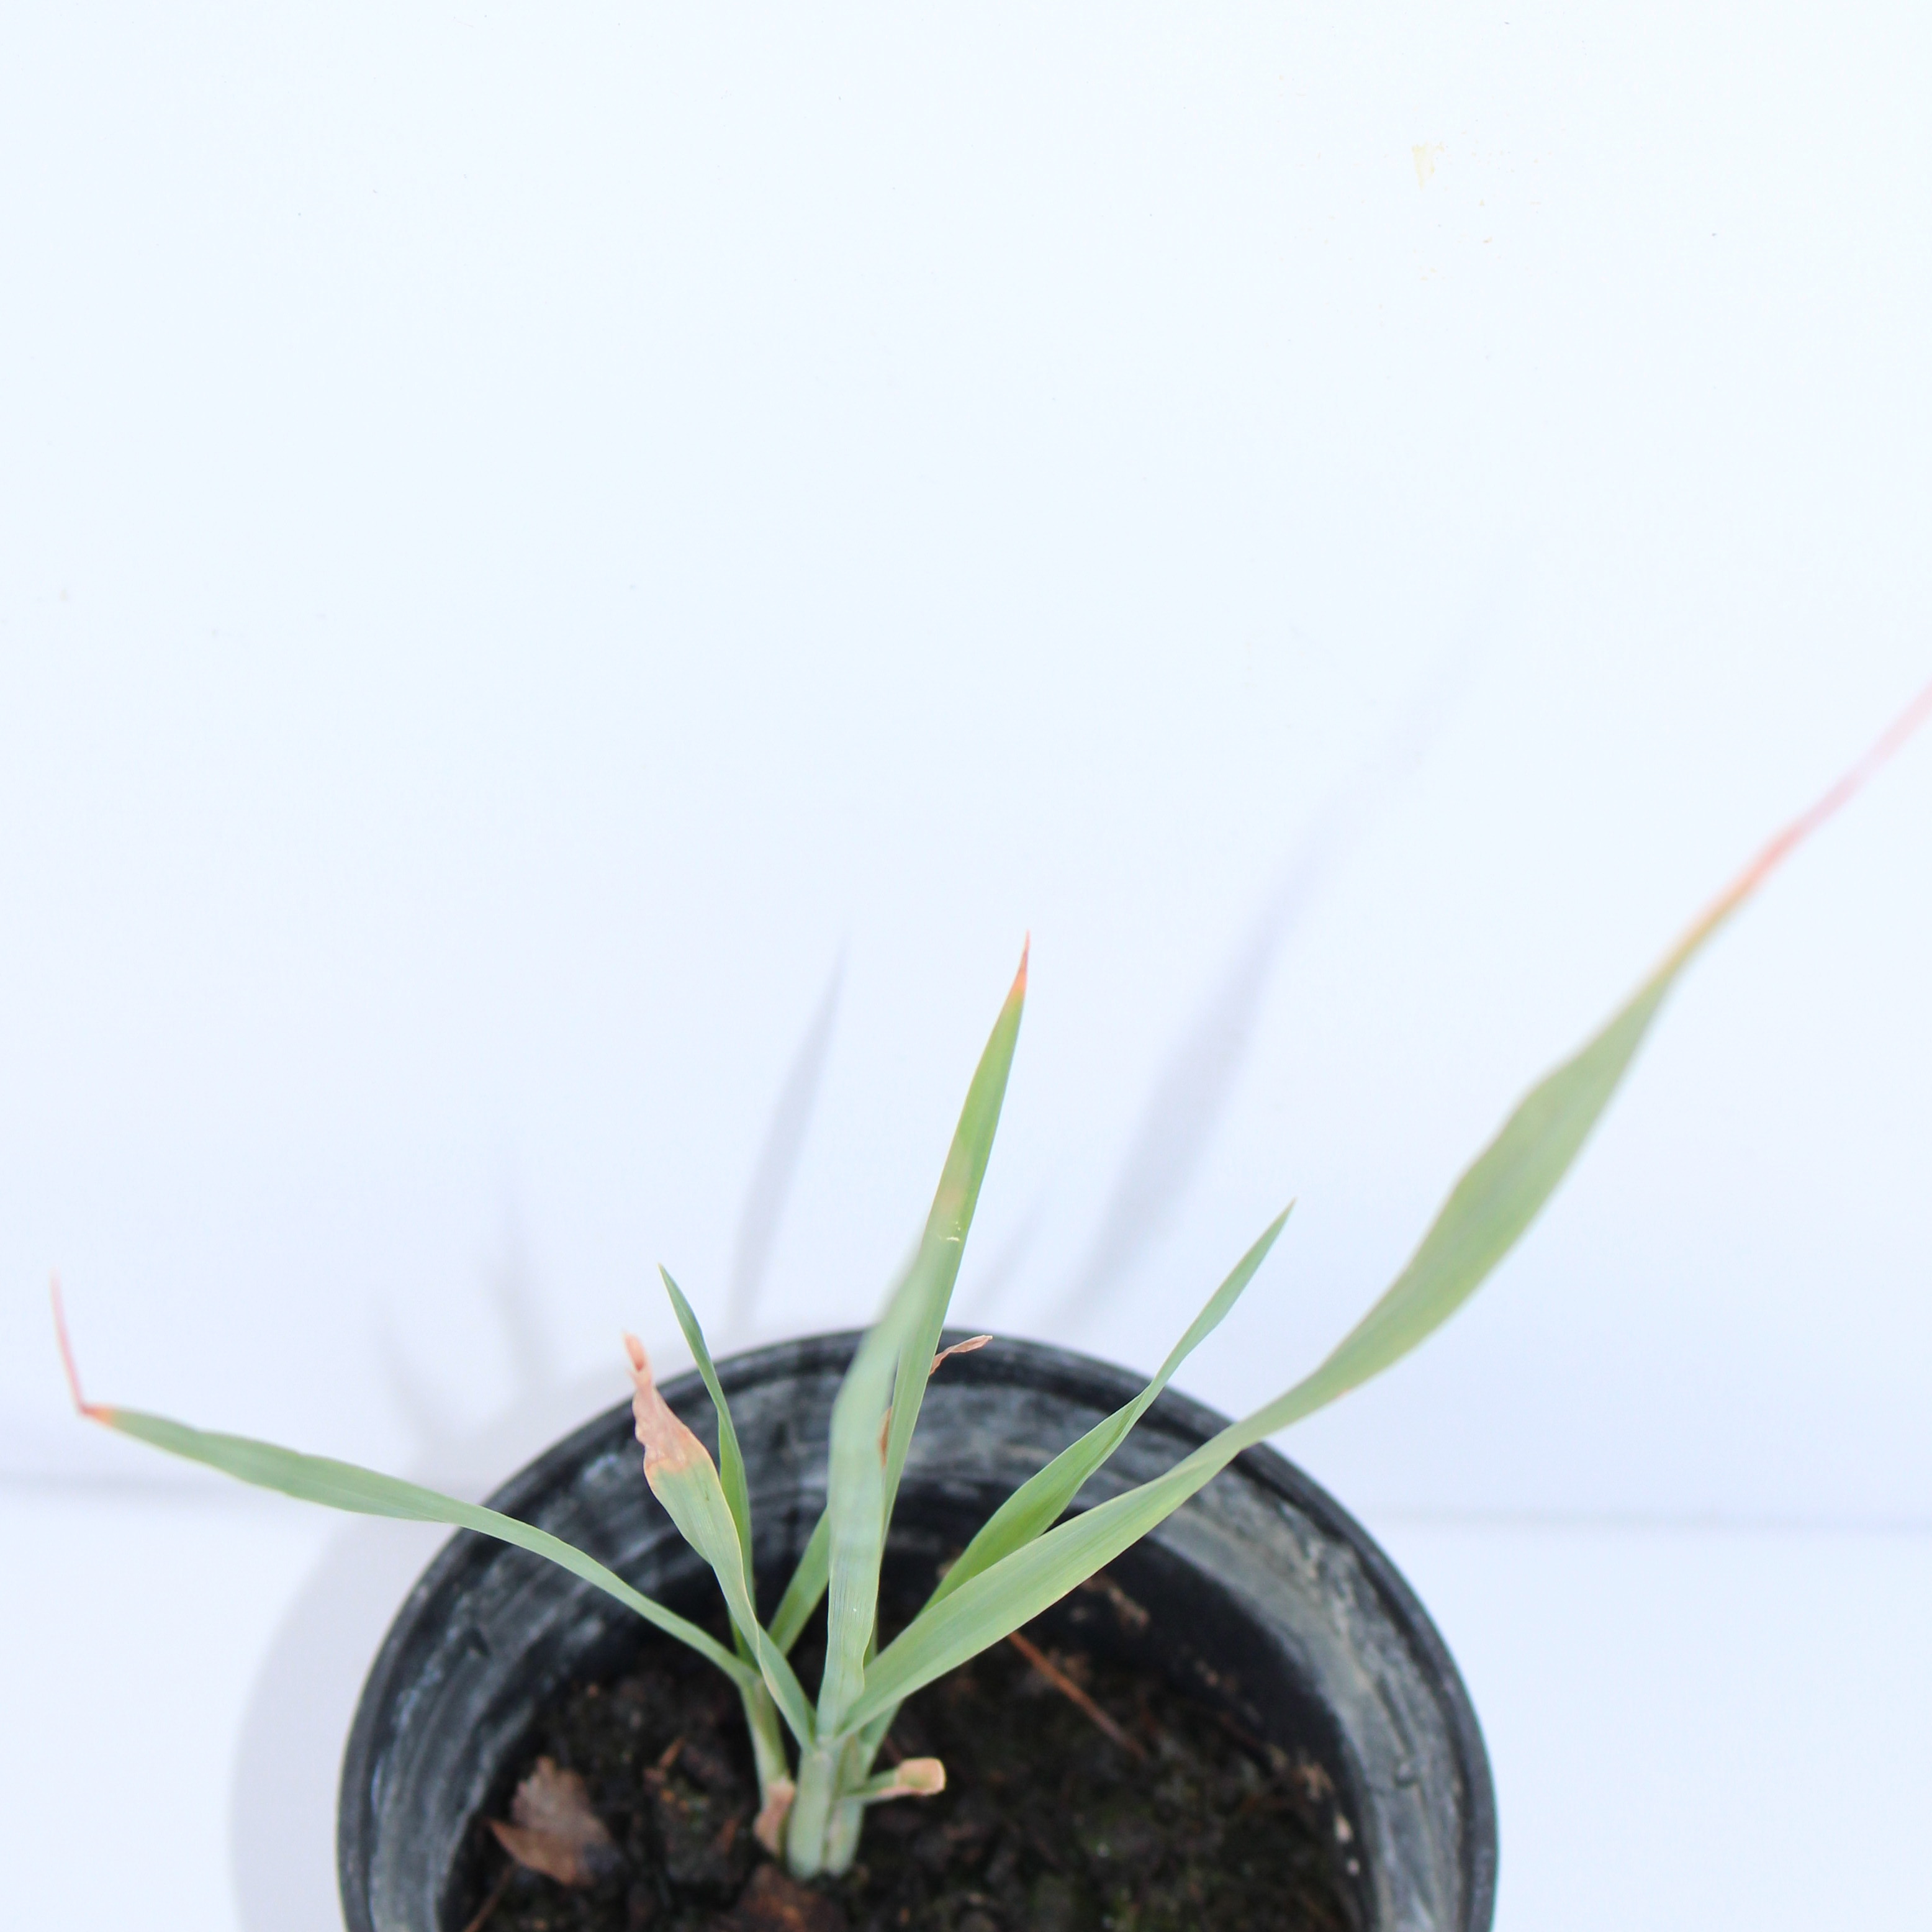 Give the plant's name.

Avena sterilis
